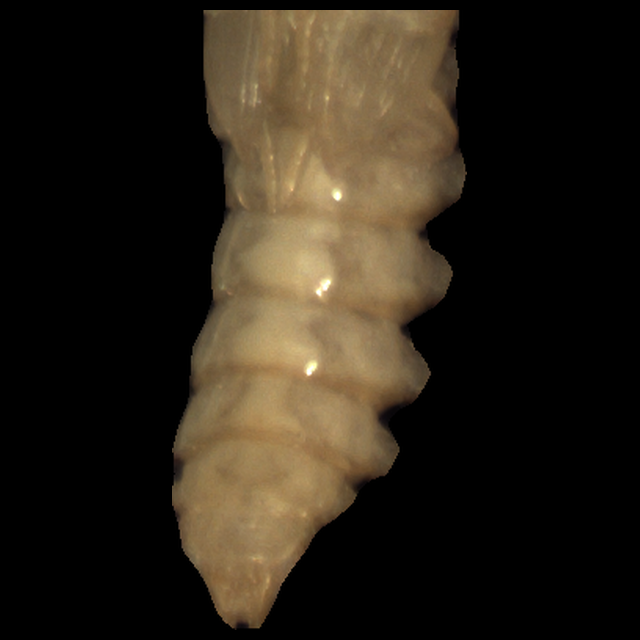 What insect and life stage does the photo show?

mealworm pupa
